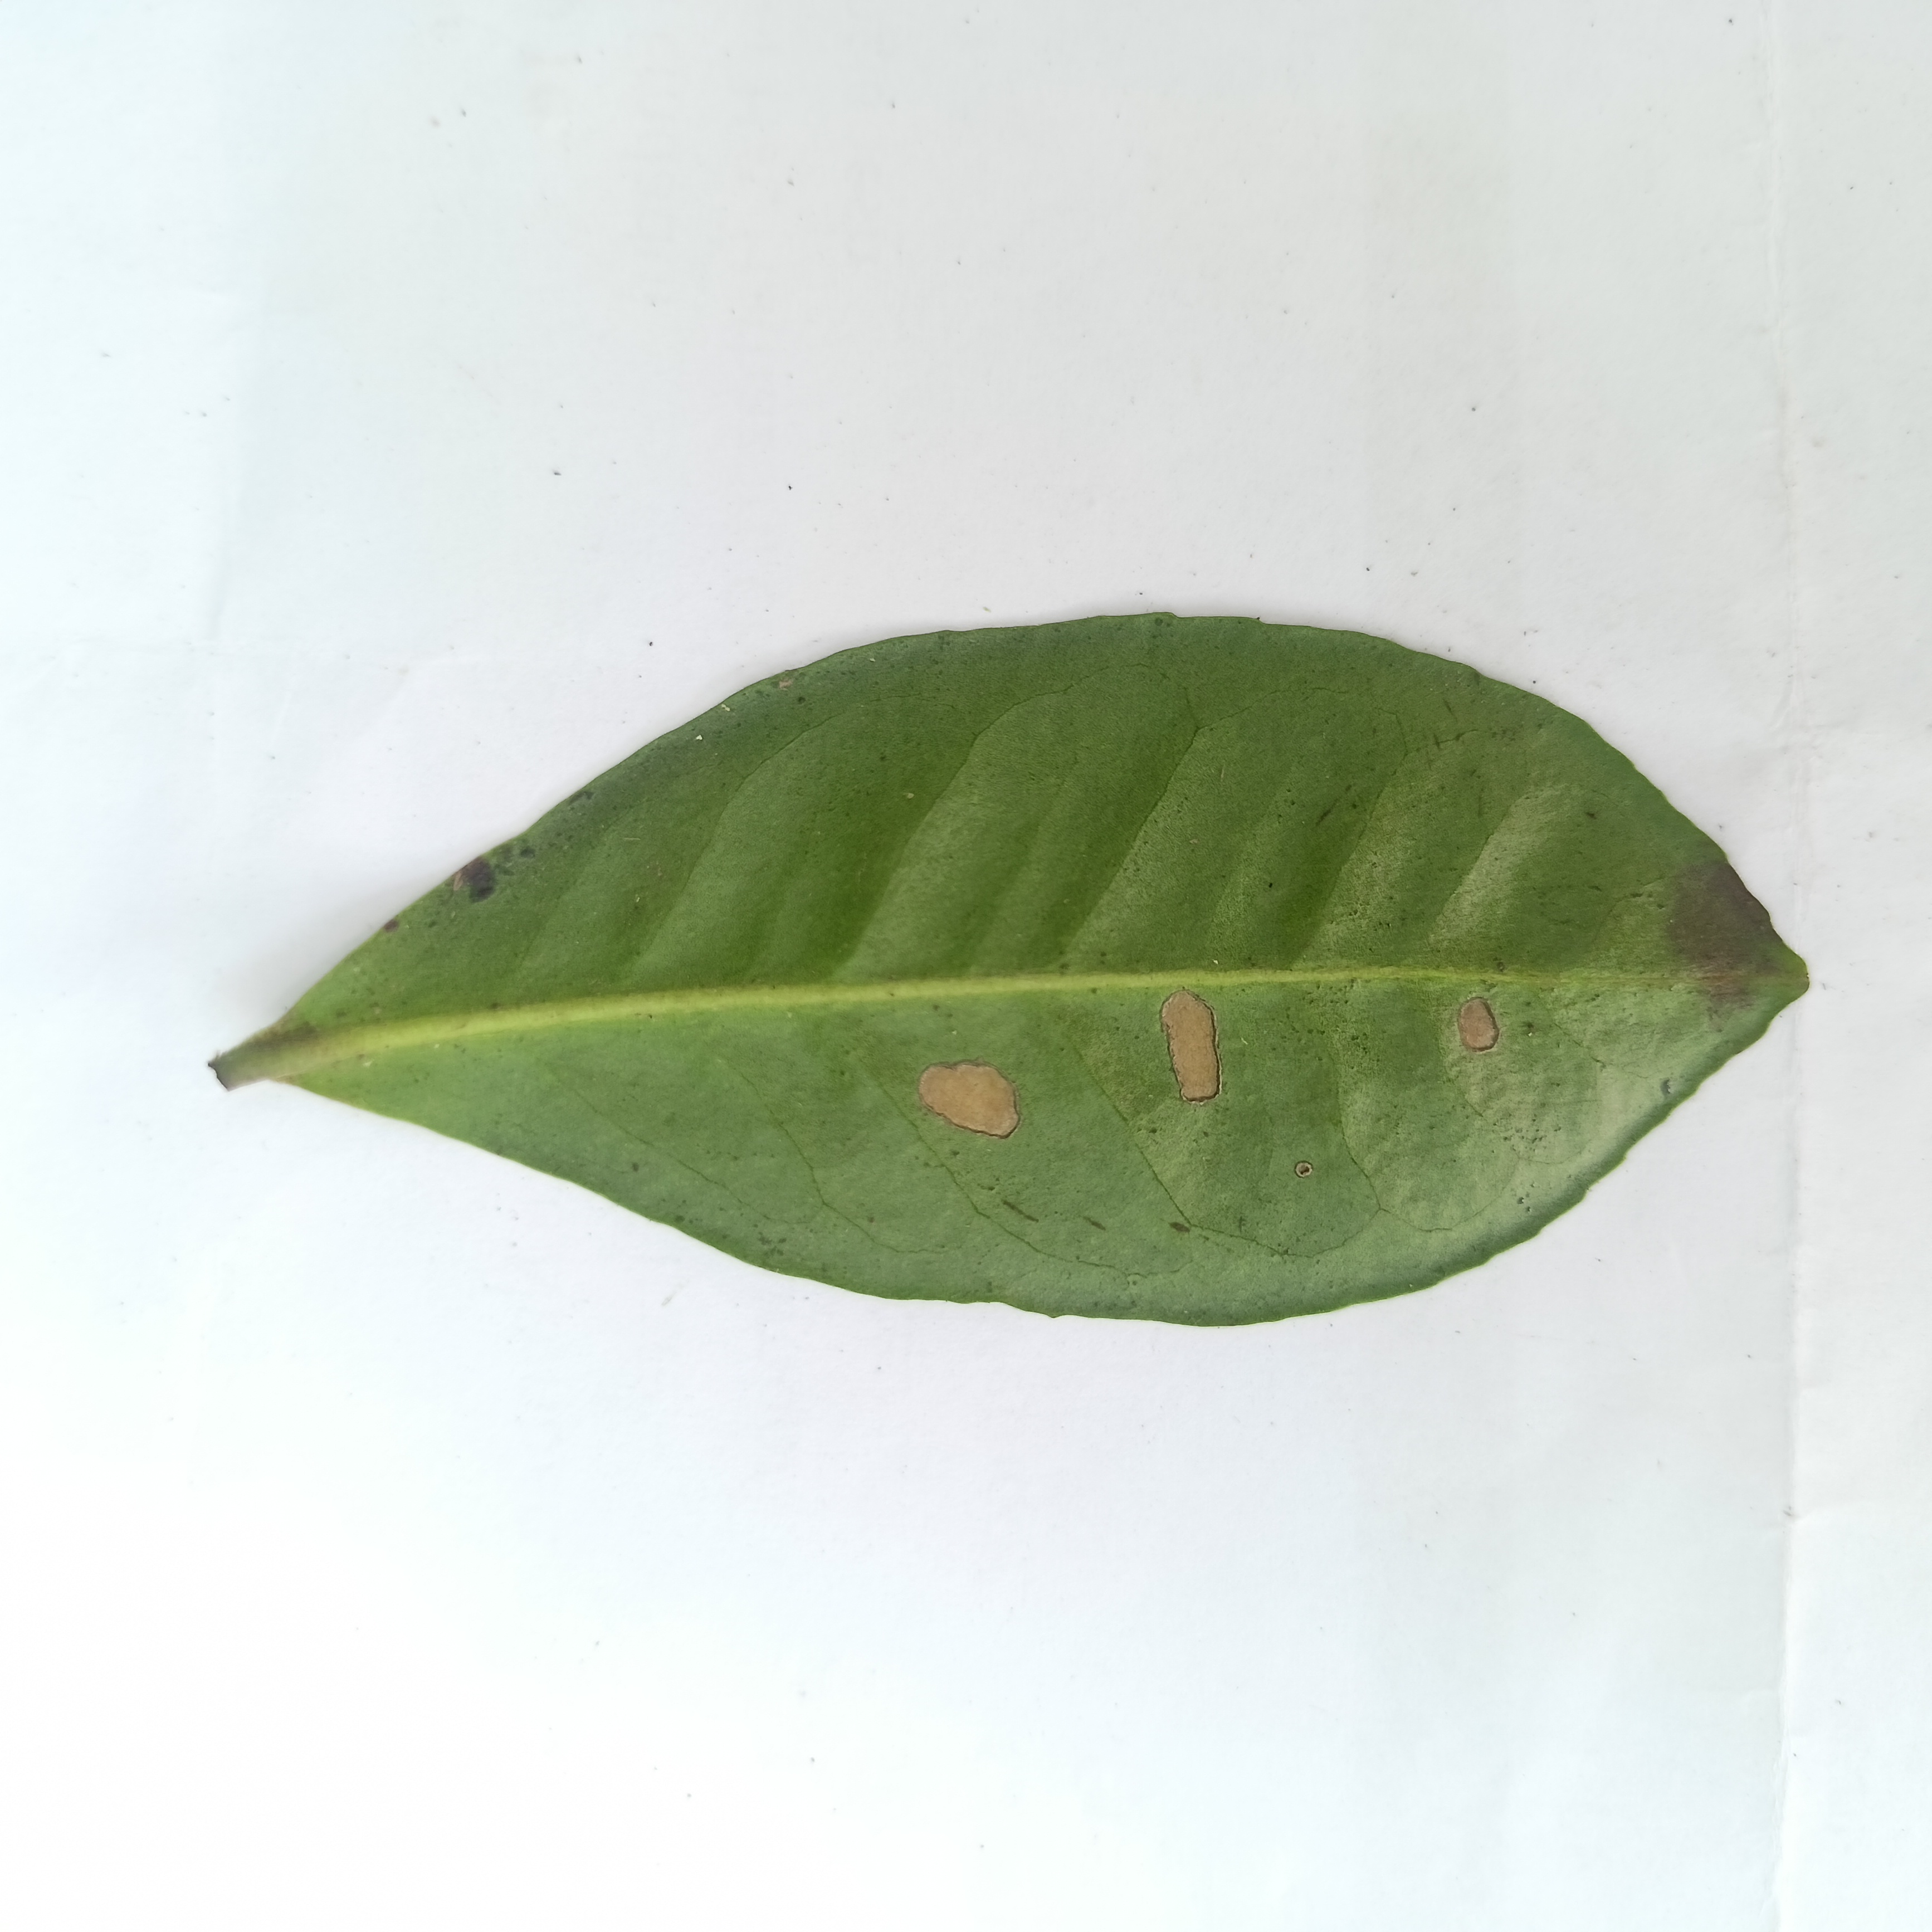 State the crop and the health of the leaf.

tea, brown blight
